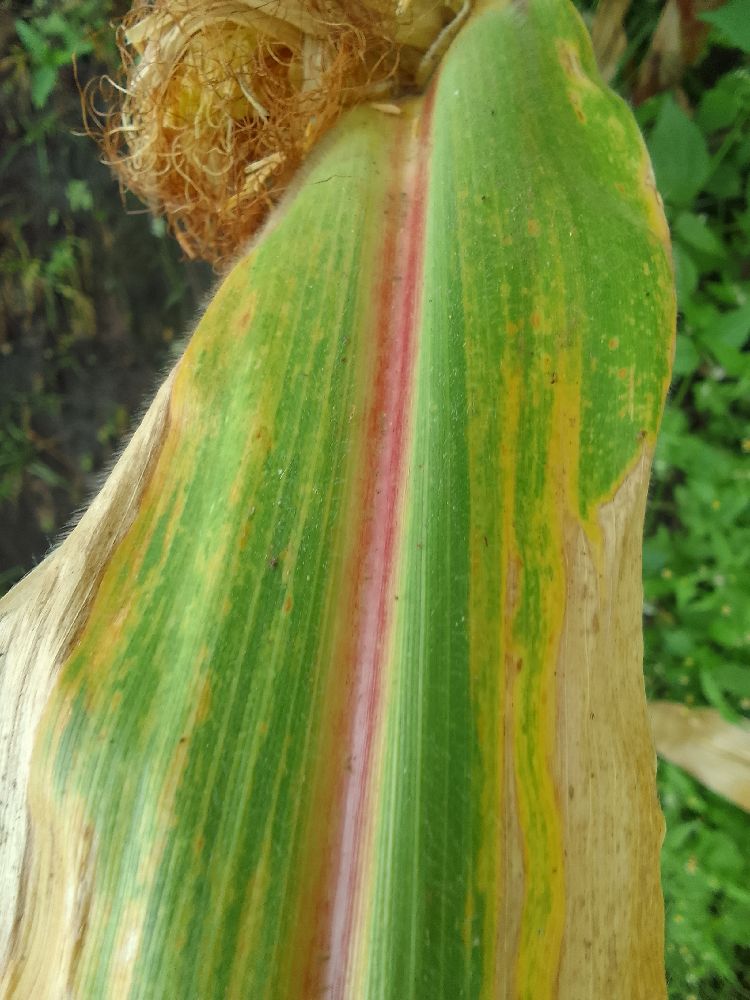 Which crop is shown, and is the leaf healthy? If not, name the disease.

maize, maize lethal necrosis
